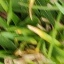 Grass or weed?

grass
